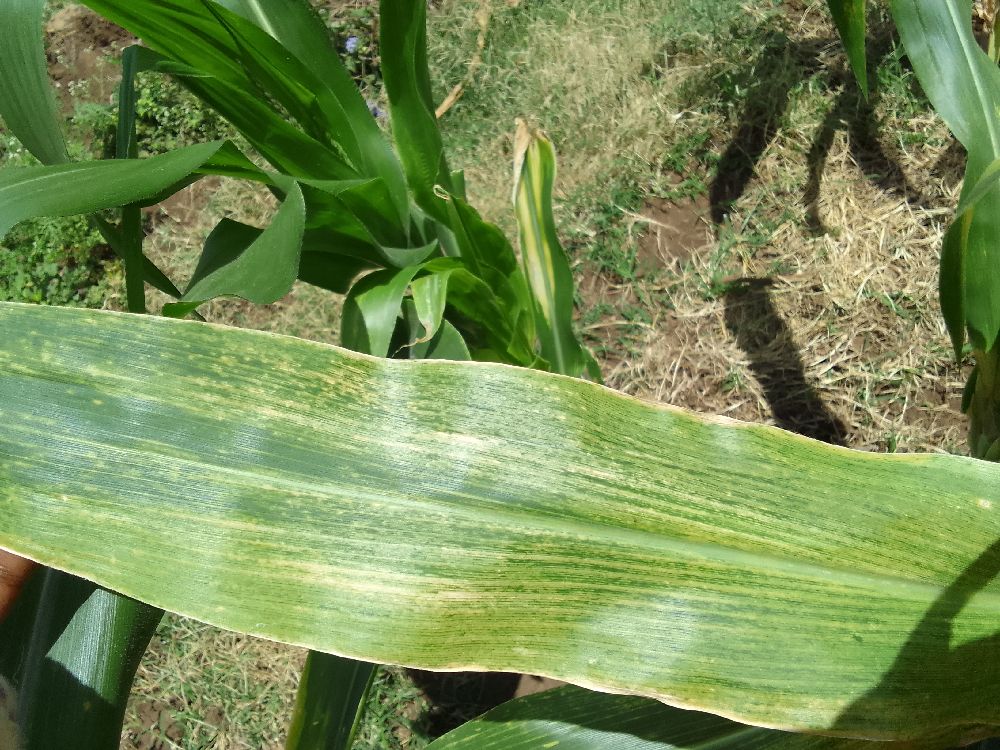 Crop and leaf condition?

maize, maize lethal necrosis
